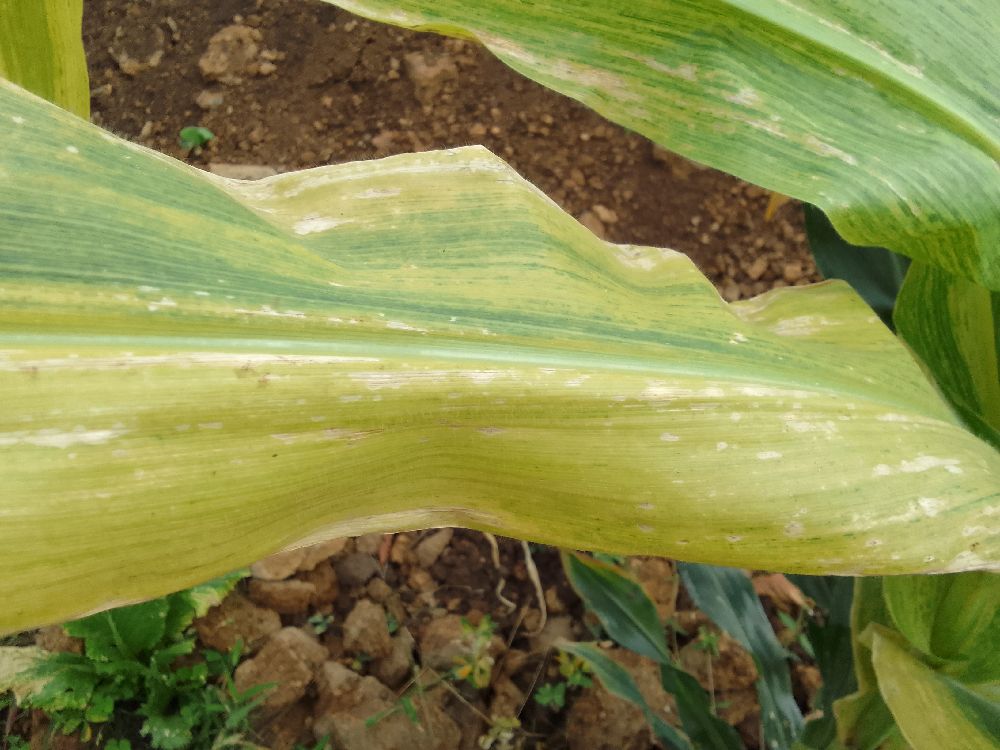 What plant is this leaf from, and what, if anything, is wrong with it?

maize, maize lethal necrosis
